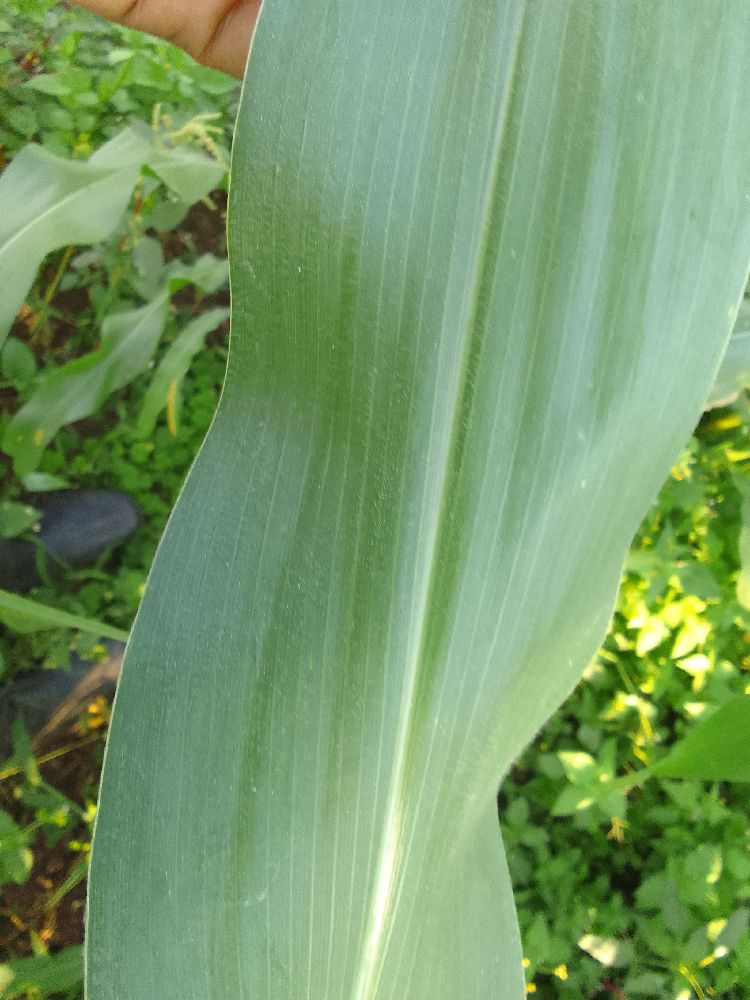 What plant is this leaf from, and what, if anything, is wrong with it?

maize, healthy
